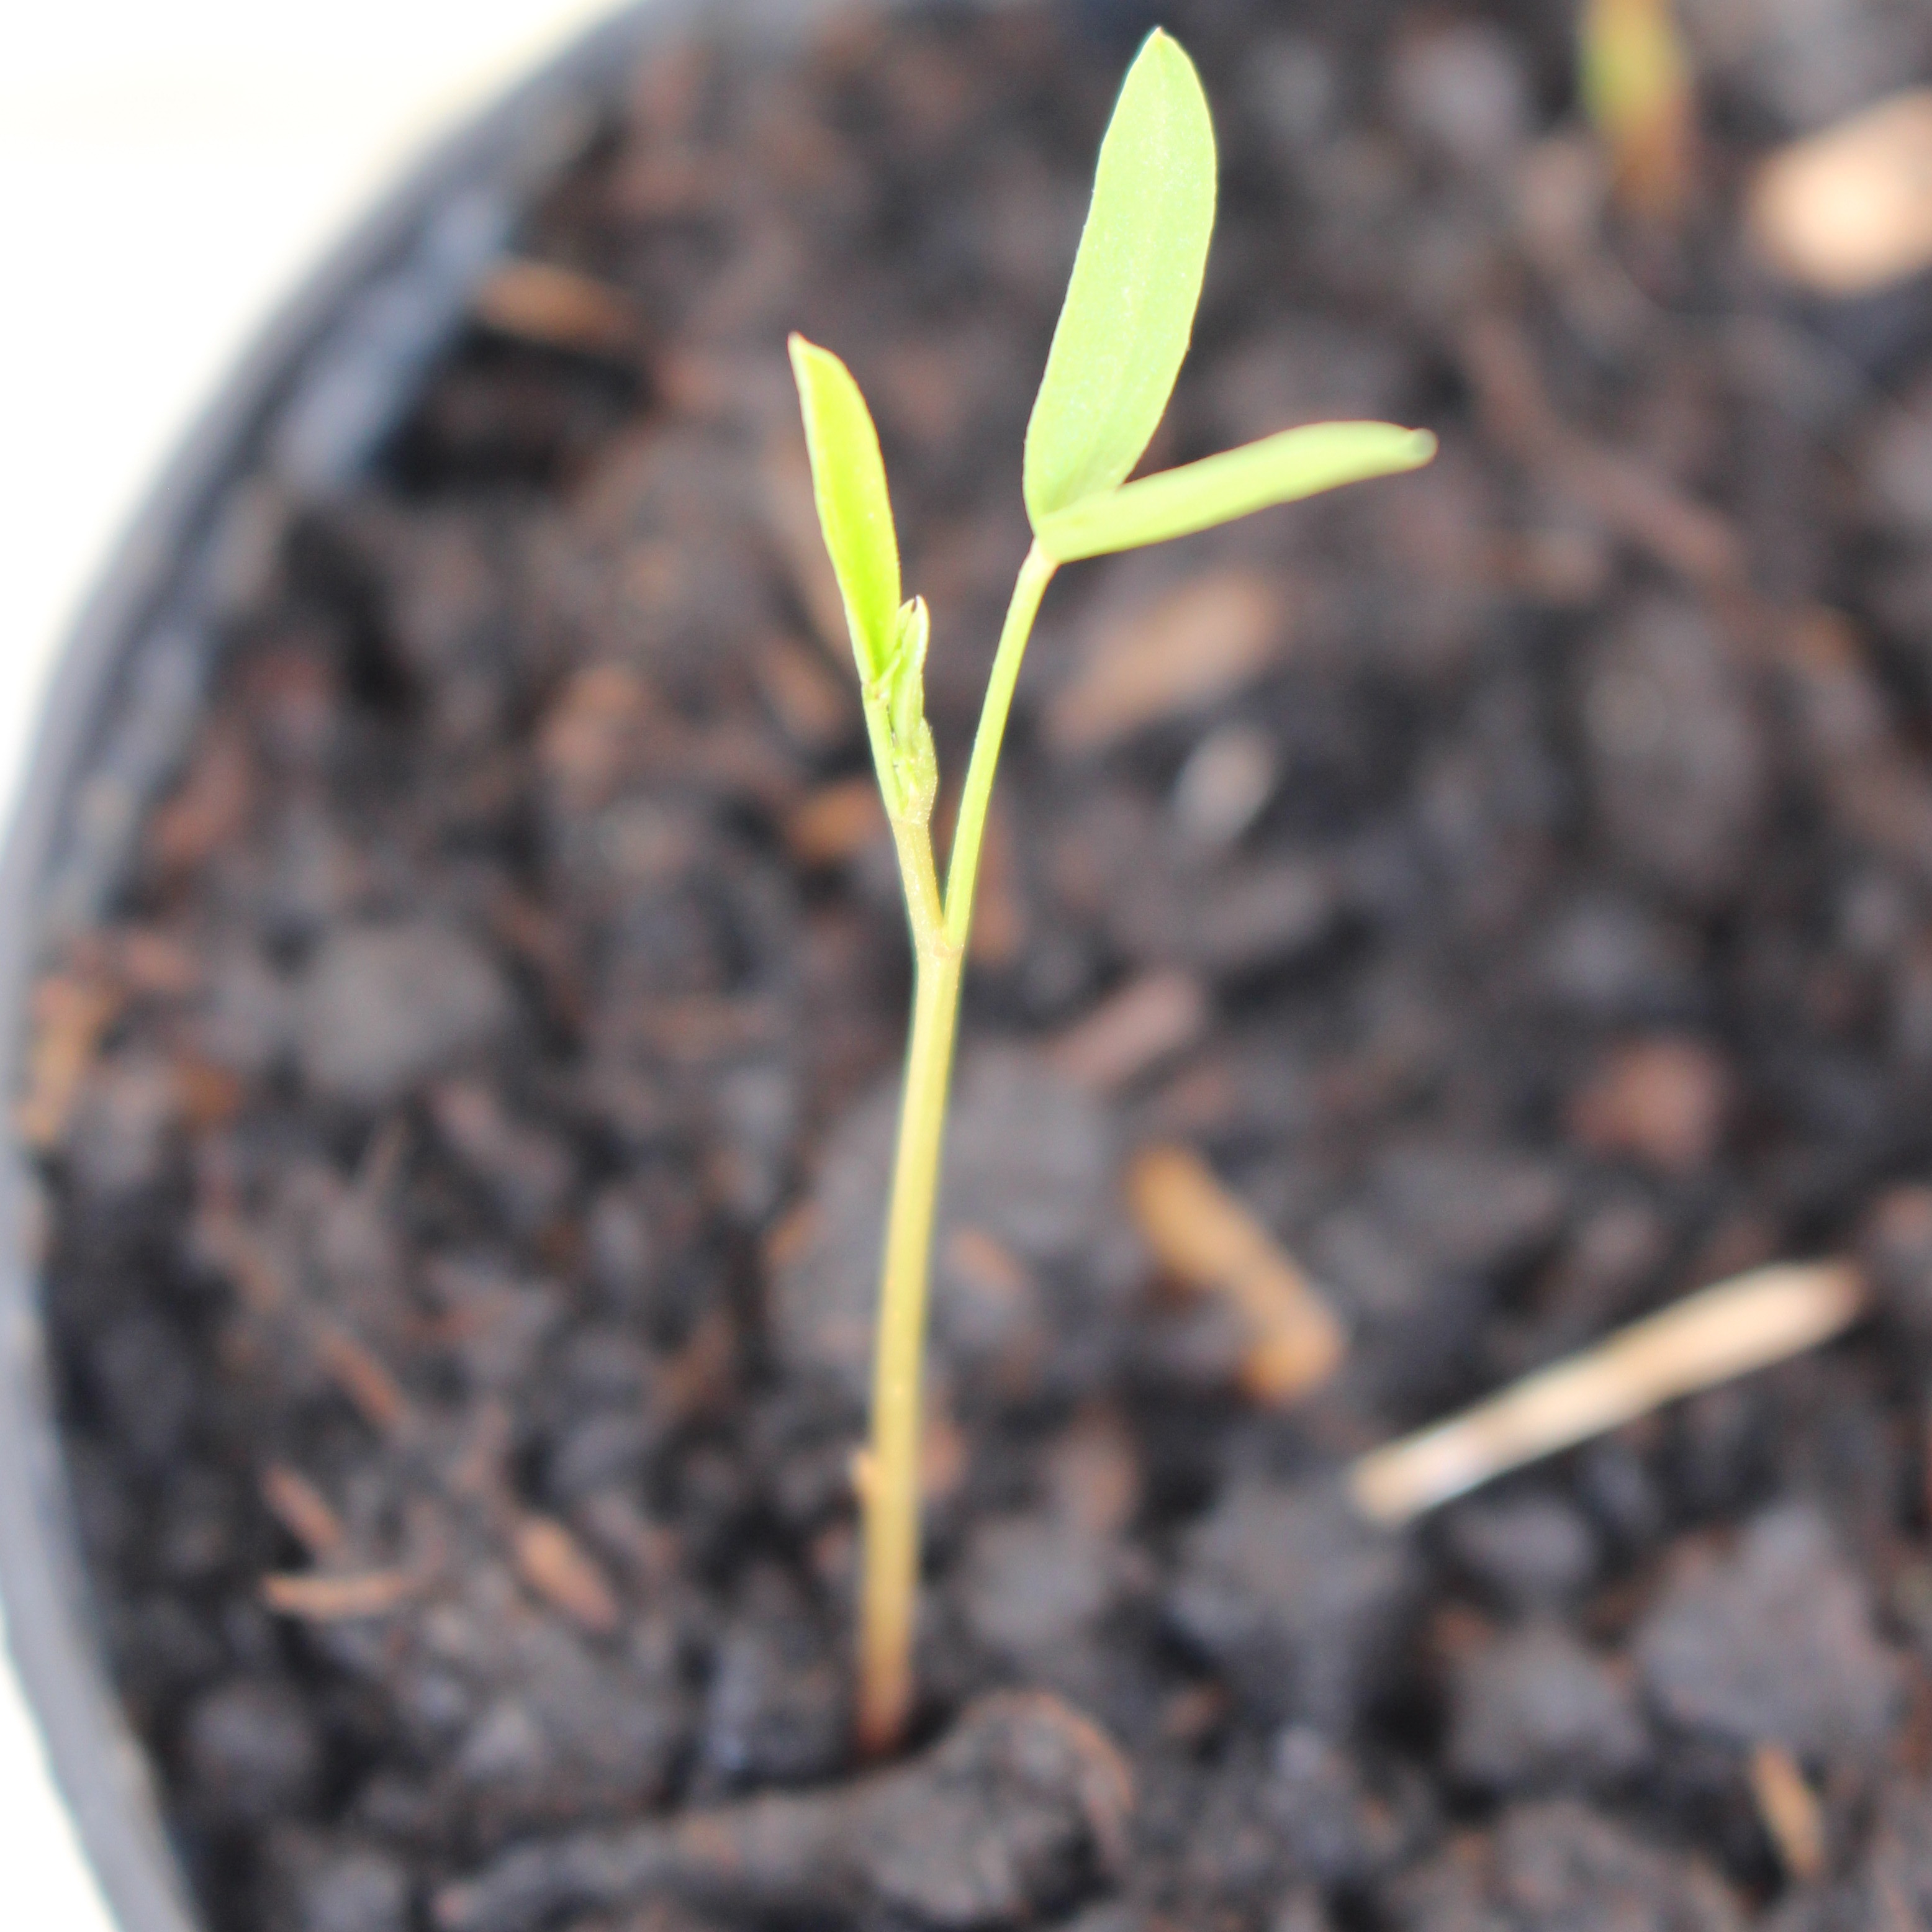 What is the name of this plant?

Vicia sativa
